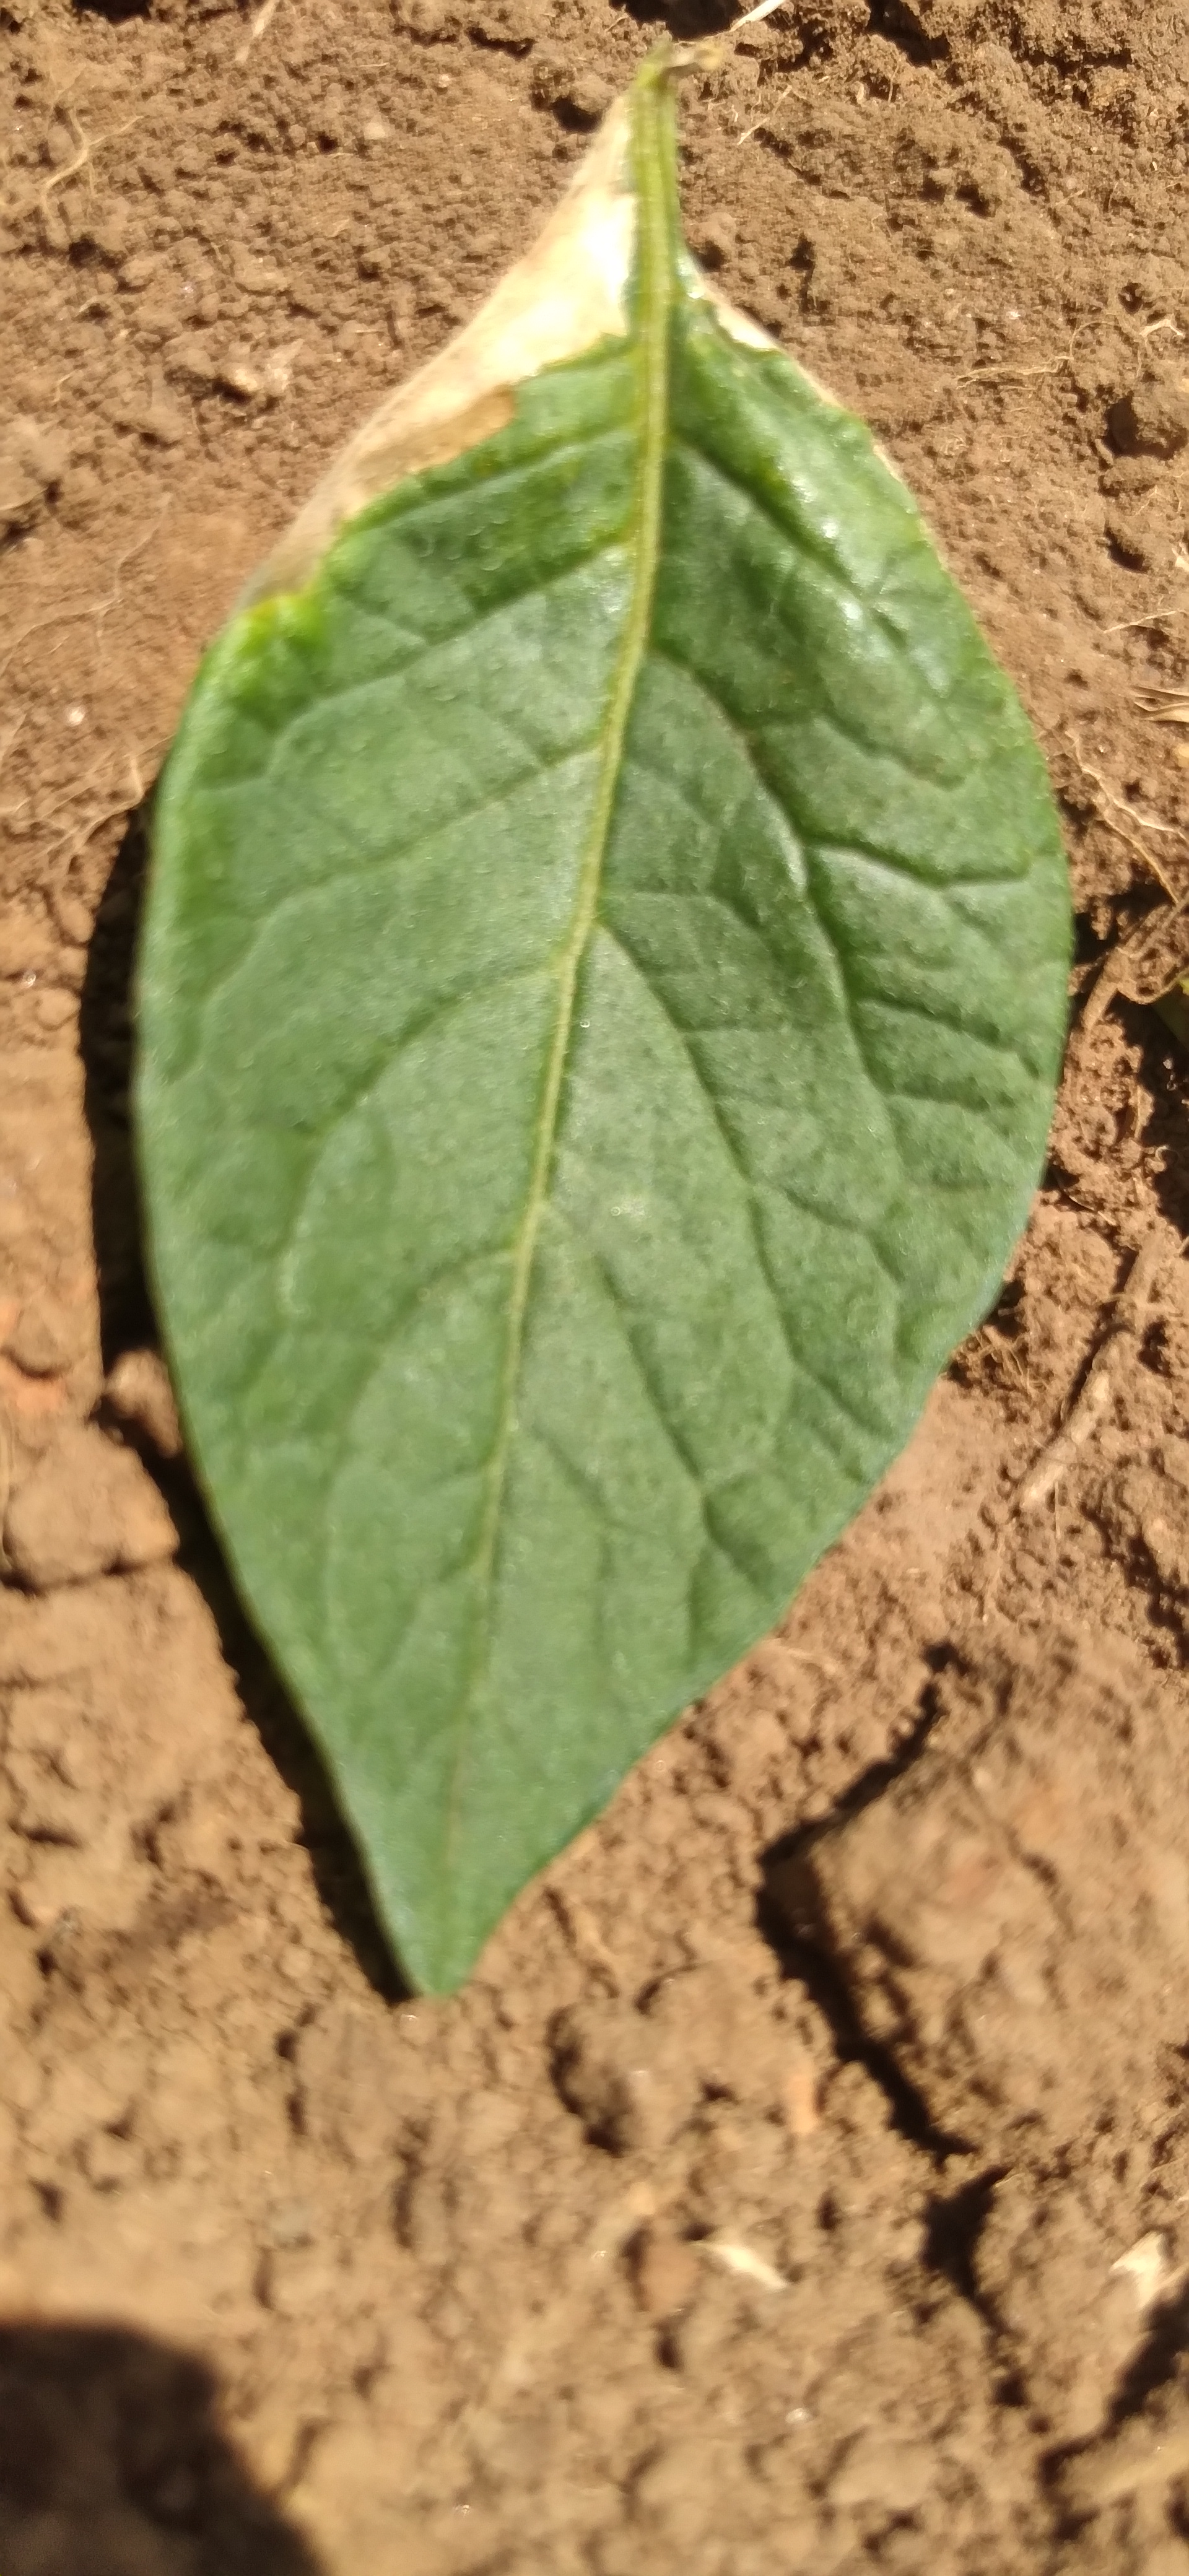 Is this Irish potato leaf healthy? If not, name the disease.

early blight
